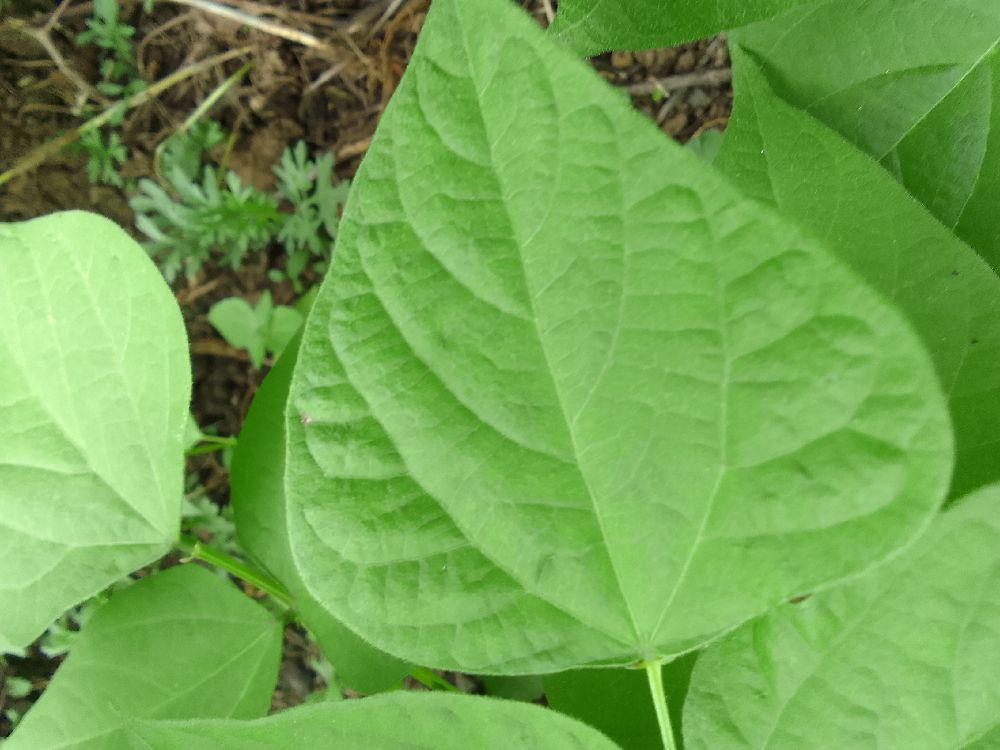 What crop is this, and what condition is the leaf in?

common bean, healthy
